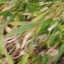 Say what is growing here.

grass
